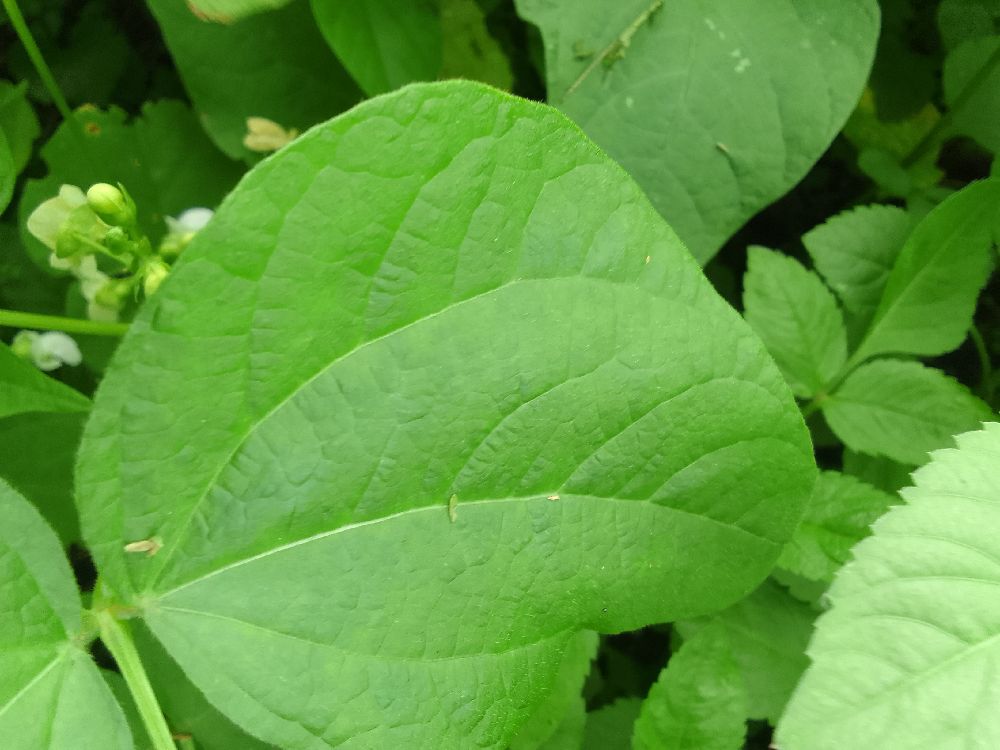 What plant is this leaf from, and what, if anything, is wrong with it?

common bean, healthy
